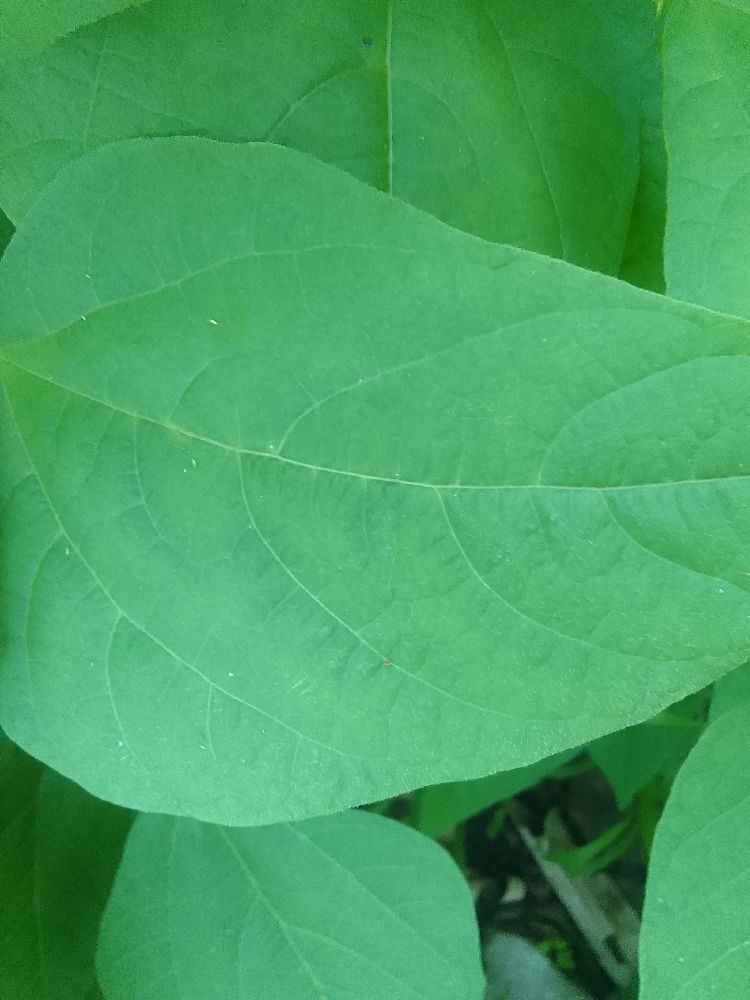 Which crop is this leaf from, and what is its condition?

common bean, healthy
